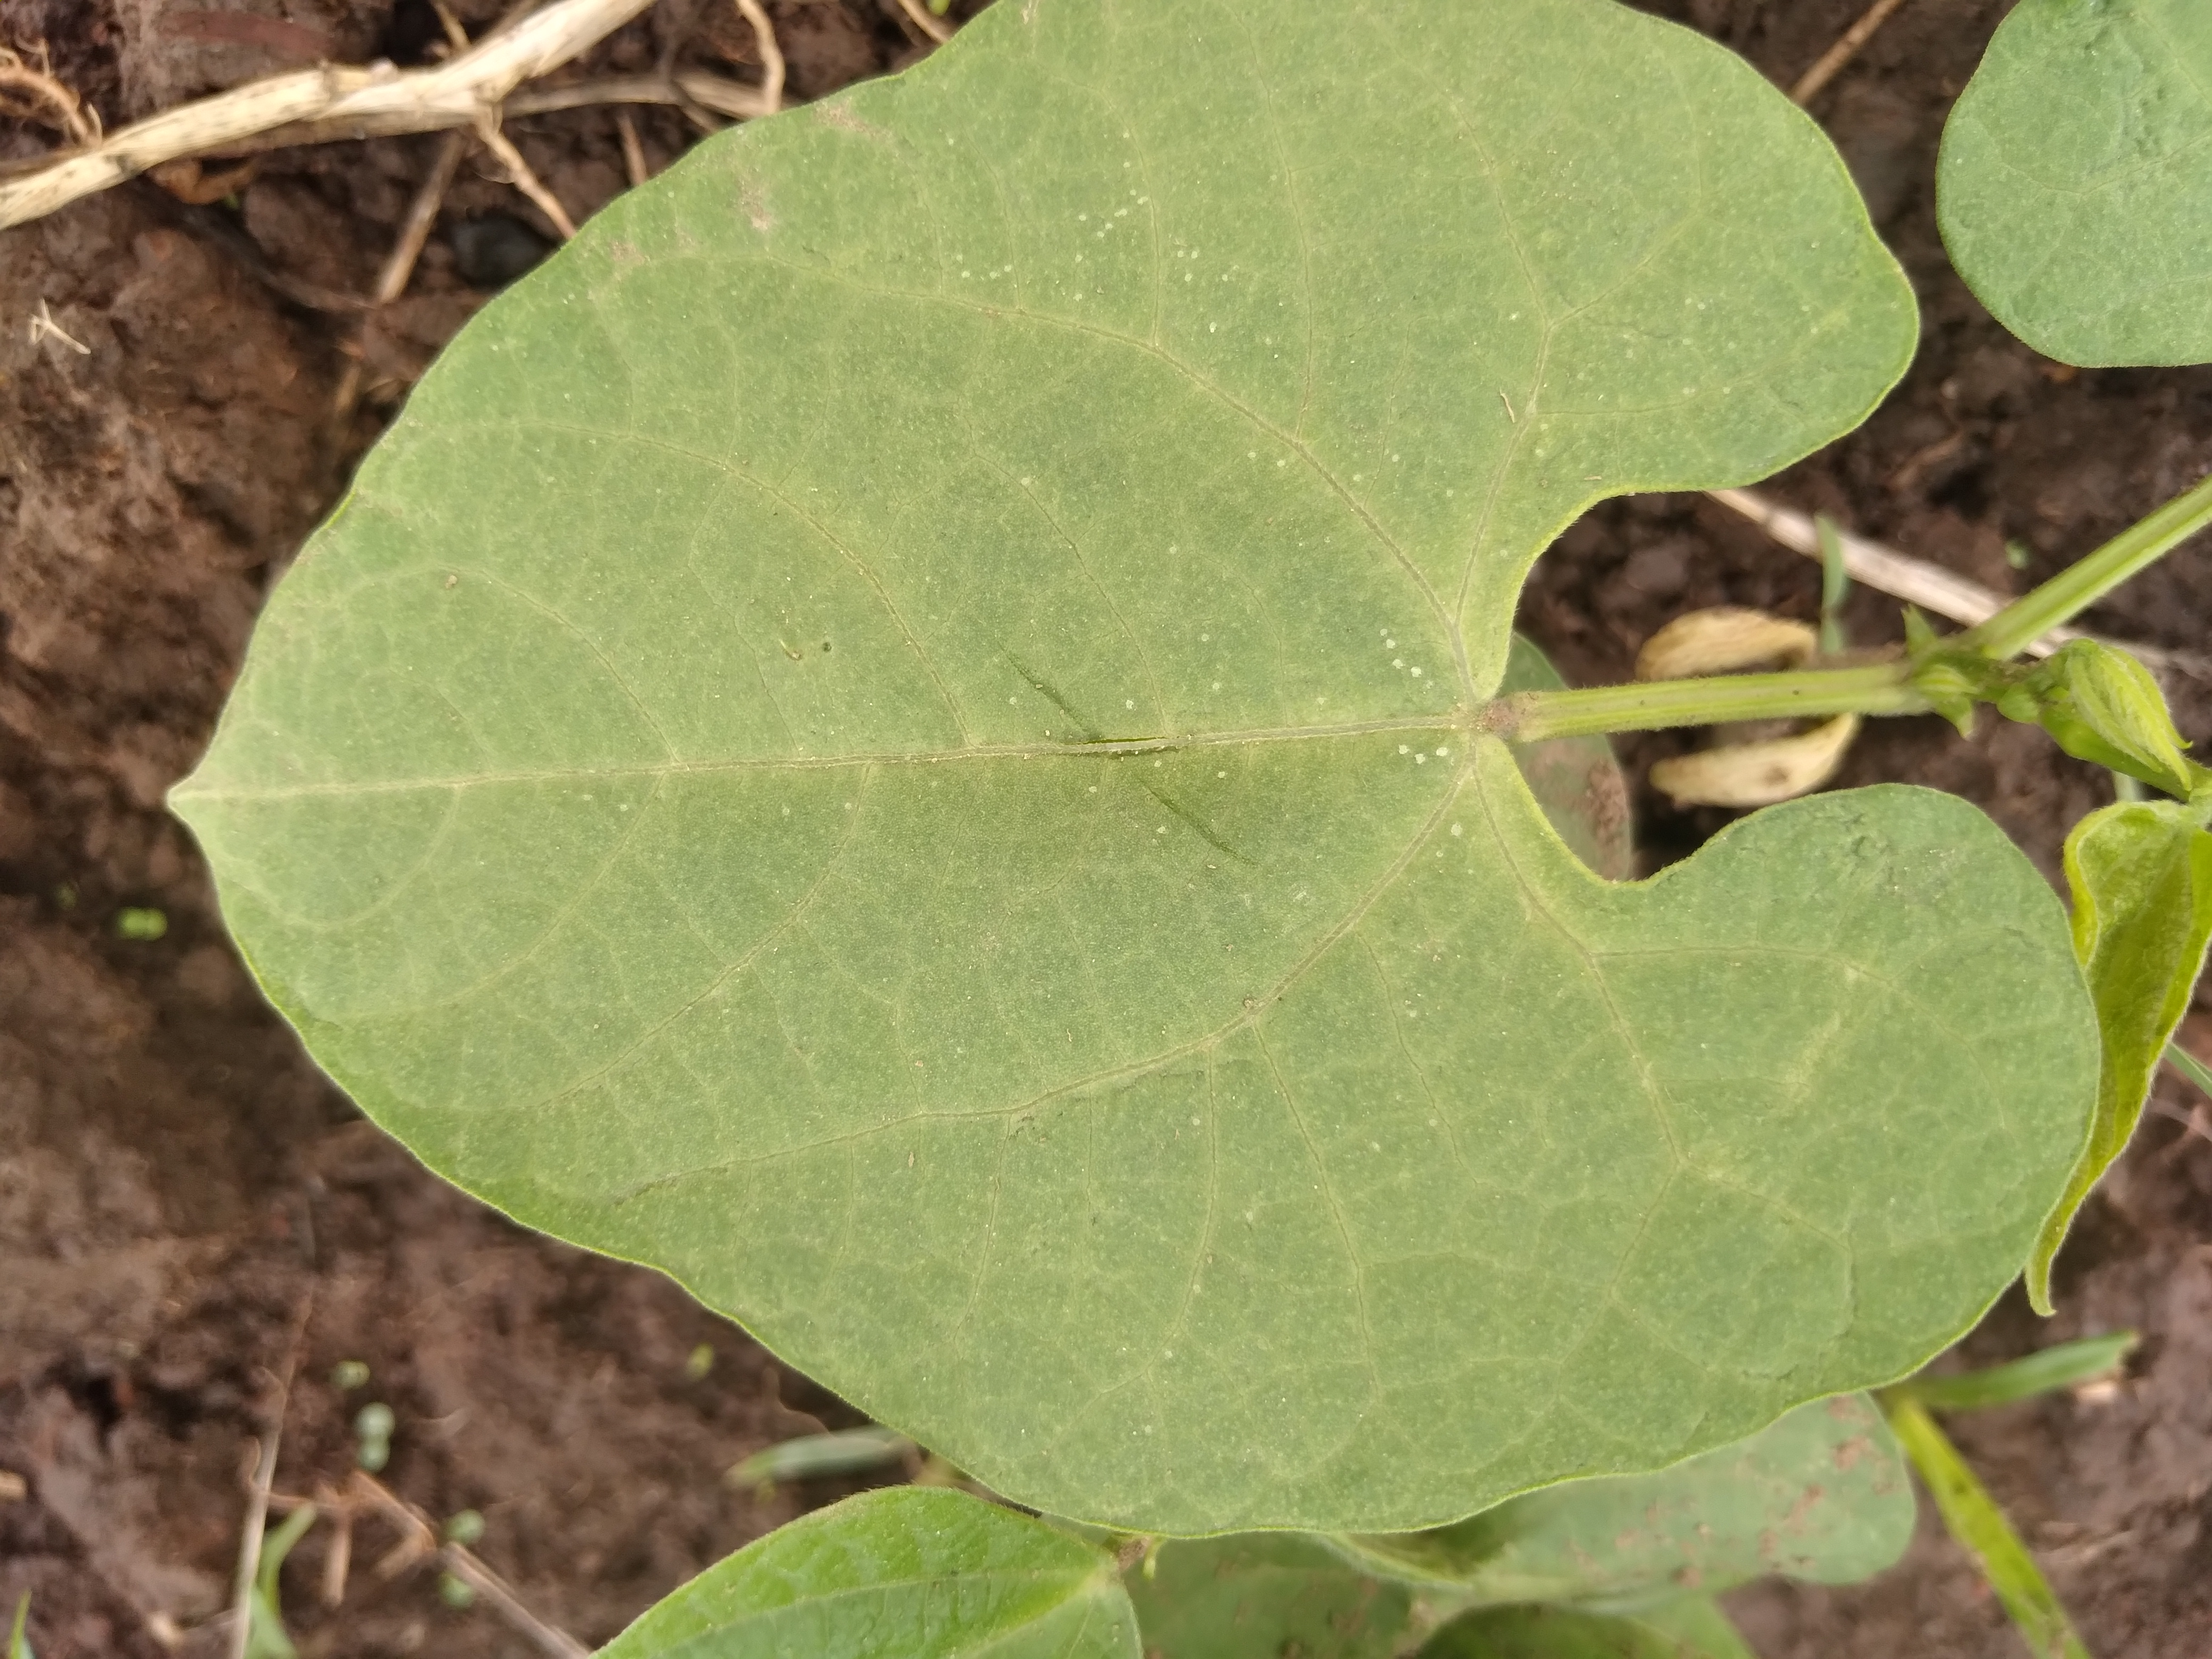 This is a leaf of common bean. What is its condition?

healthy
